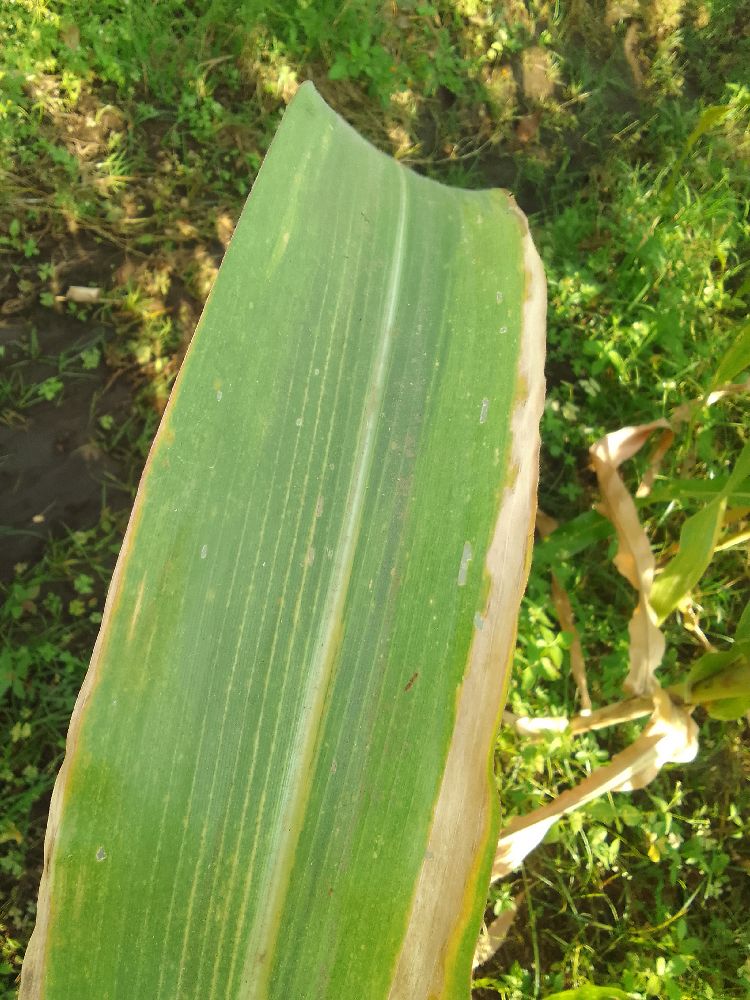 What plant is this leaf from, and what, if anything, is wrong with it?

maize, maize lethal necrosis
